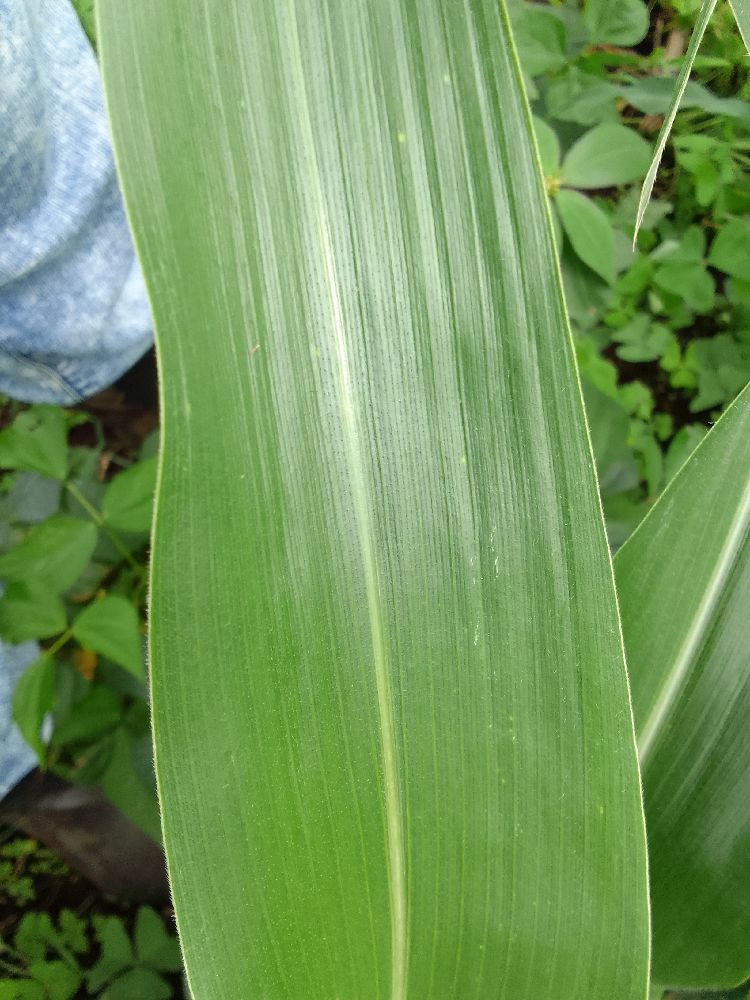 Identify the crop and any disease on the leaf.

maize, healthy
